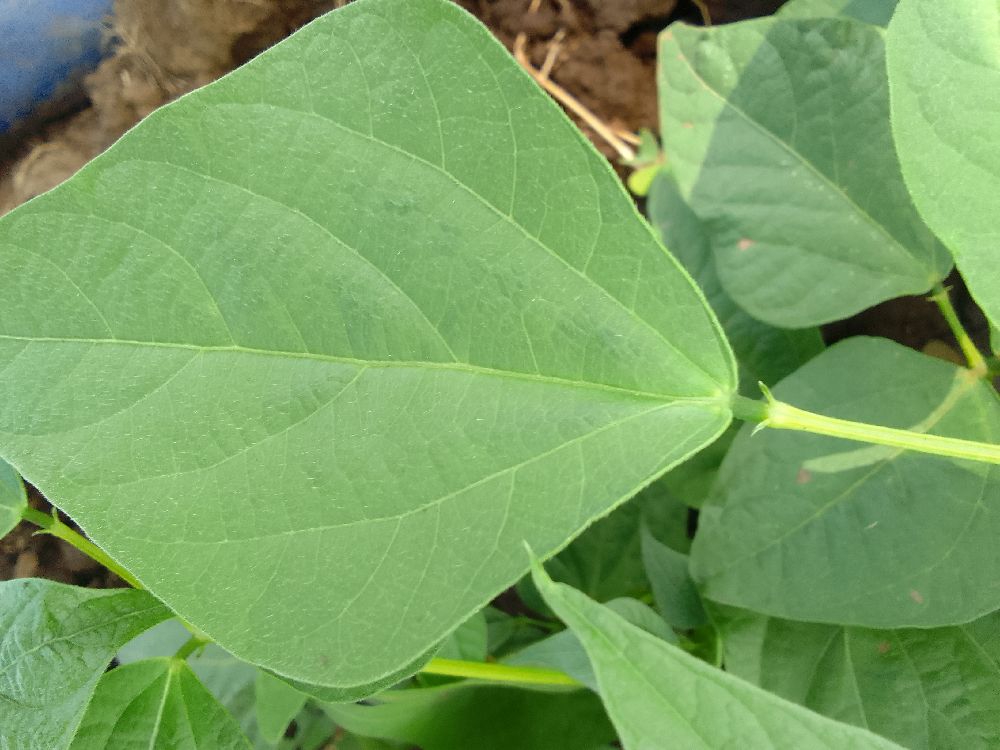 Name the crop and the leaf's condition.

common bean, healthy
